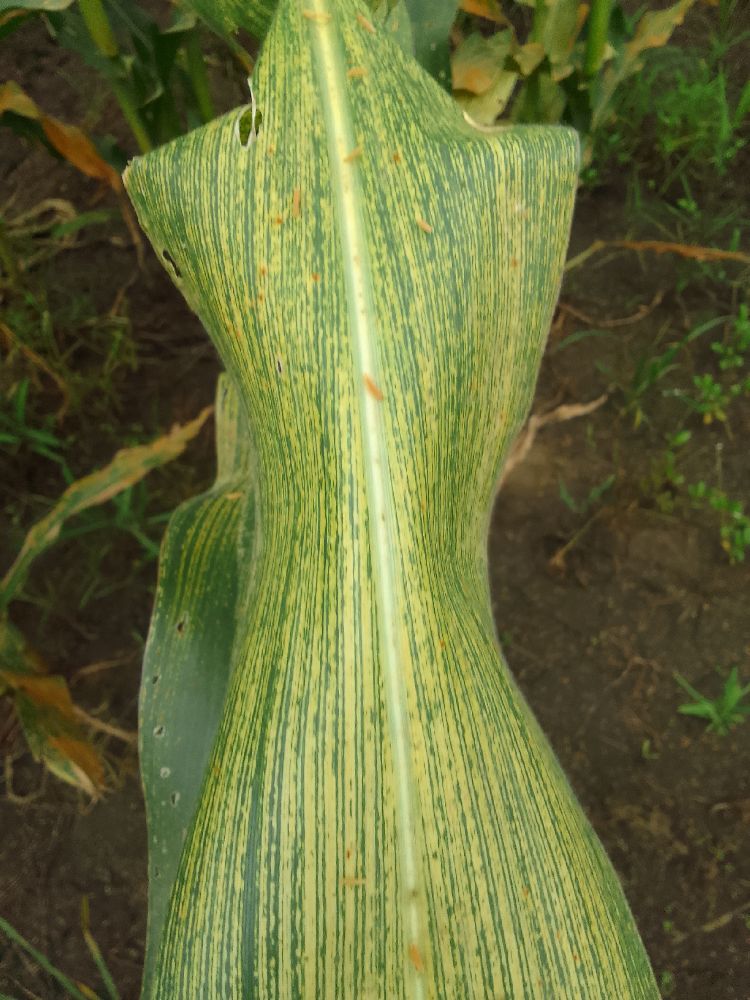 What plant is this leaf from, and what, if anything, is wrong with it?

maize, maize streak virus
